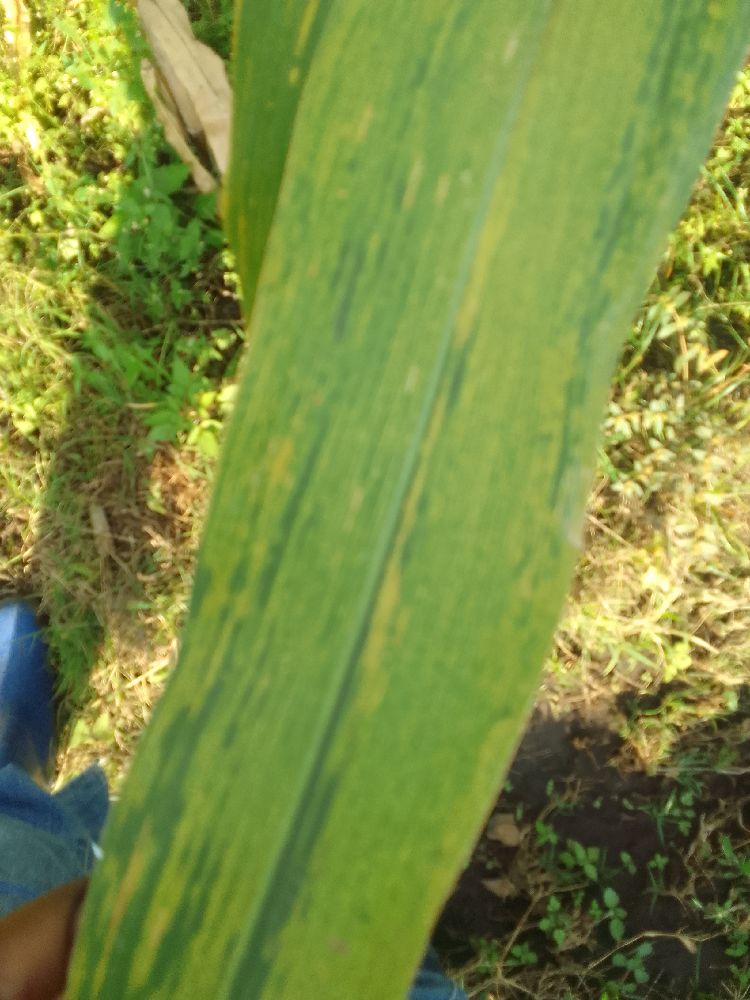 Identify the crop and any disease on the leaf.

maize, maize lethal necrosis
